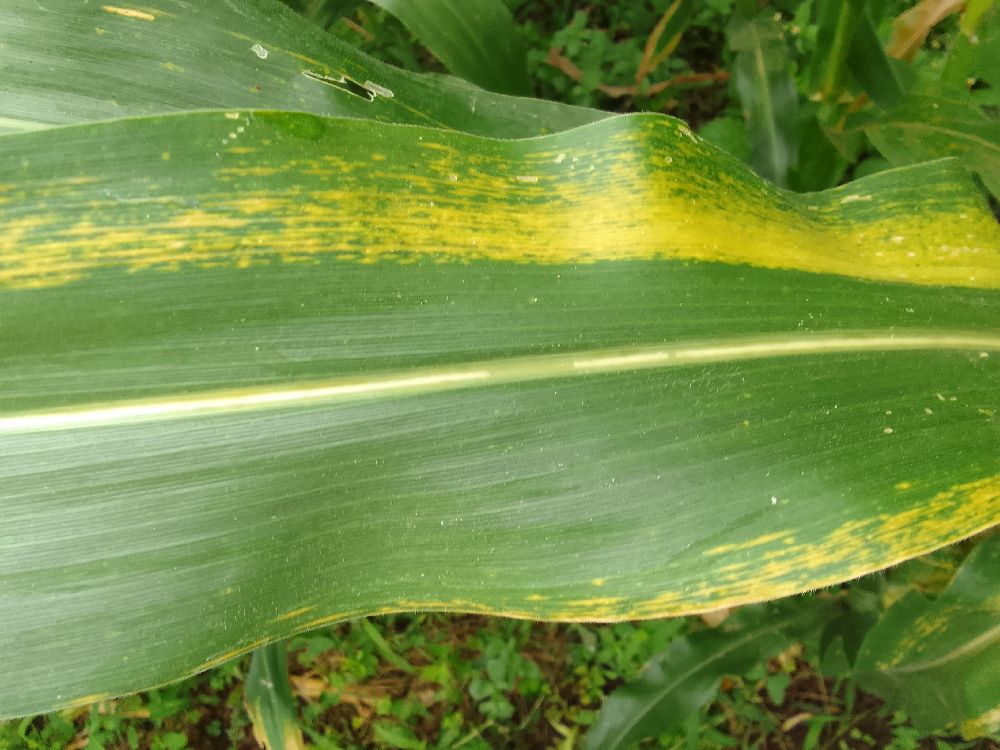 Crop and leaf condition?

maize, maize lethal necrosis
